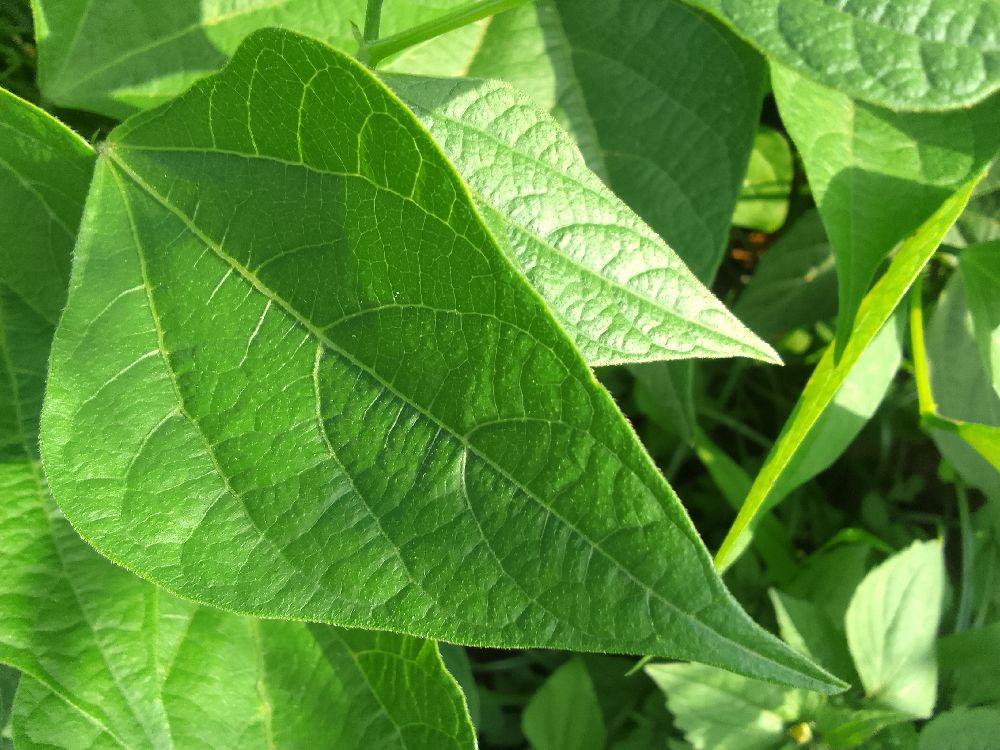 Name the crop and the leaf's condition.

common bean, healthy
